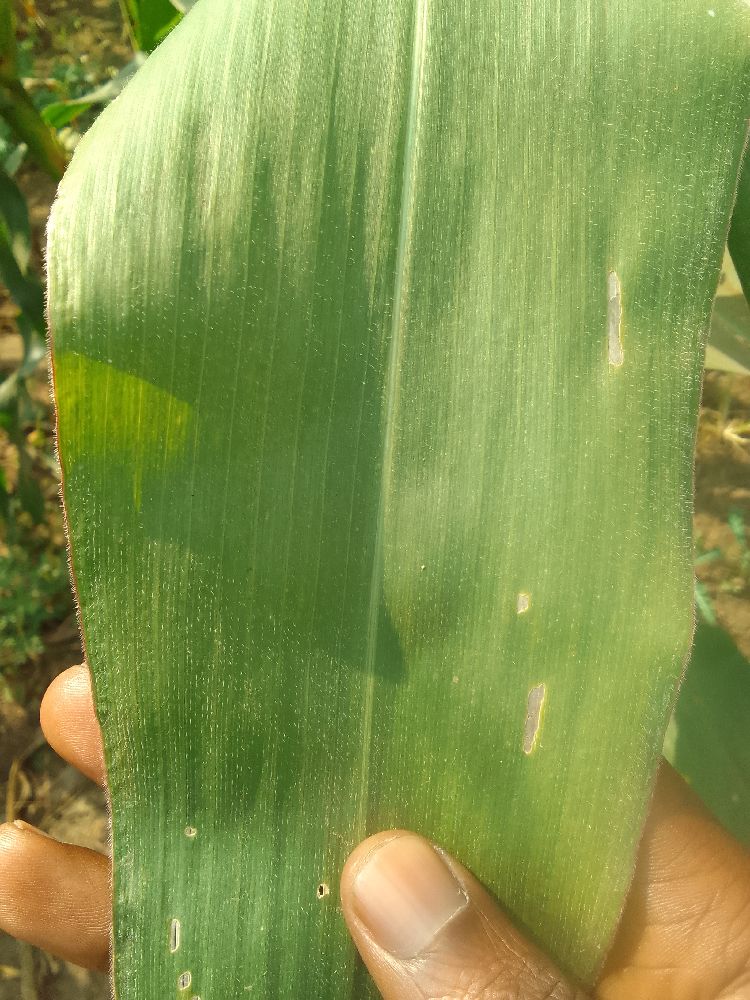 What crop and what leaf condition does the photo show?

maize, healthy
